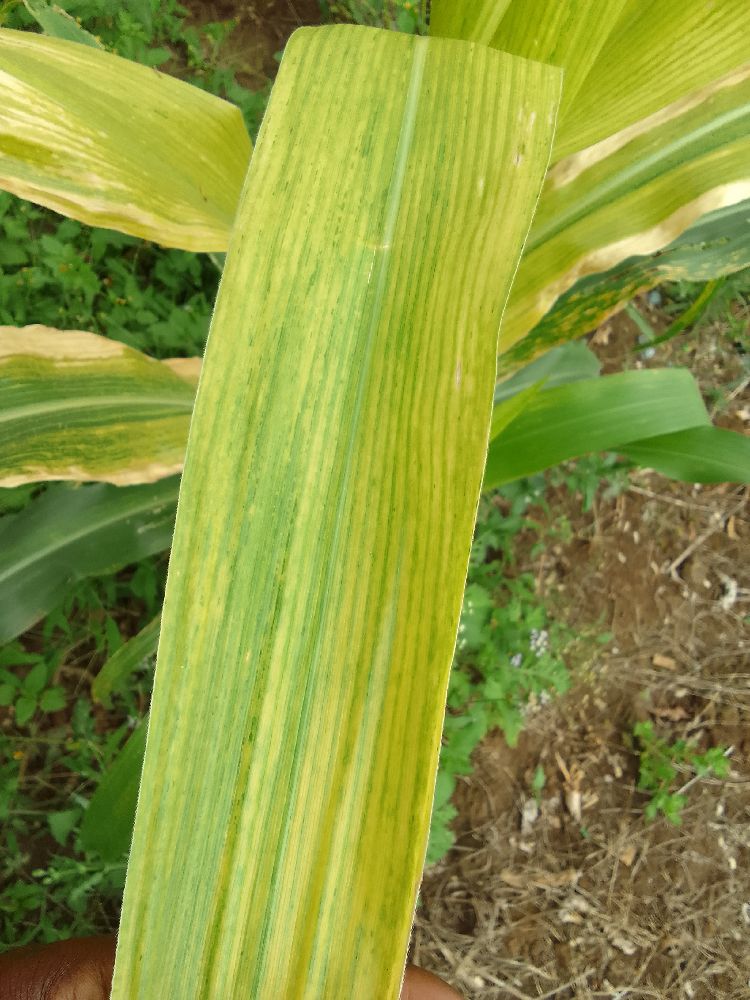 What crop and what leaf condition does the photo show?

maize, maize lethal necrosis
